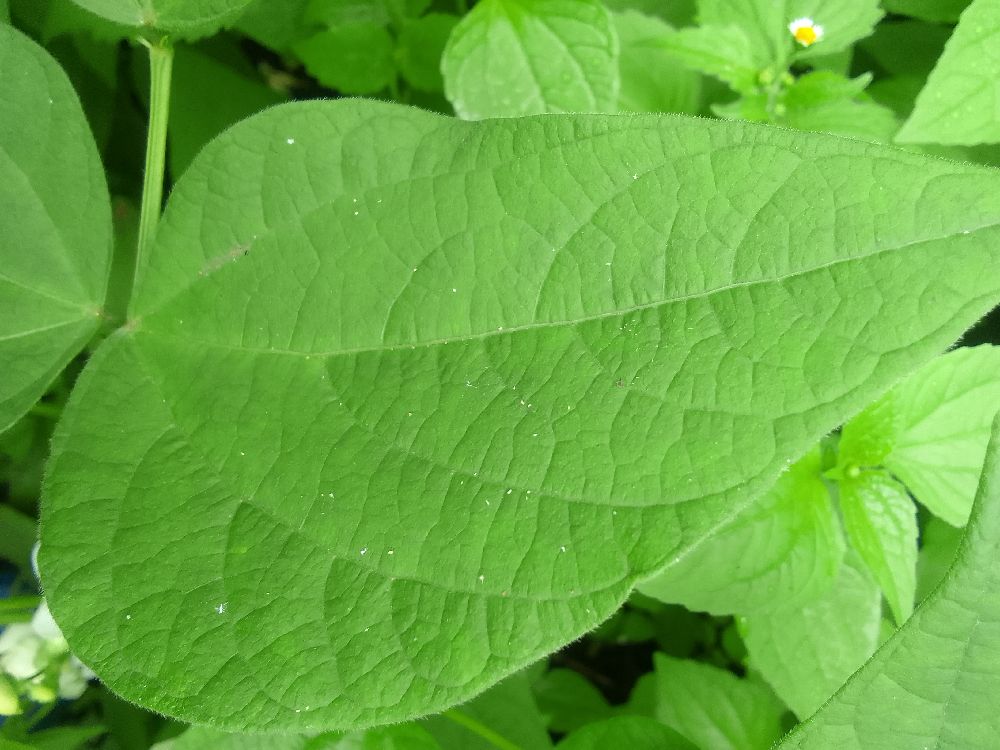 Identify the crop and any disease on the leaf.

common bean, healthy
